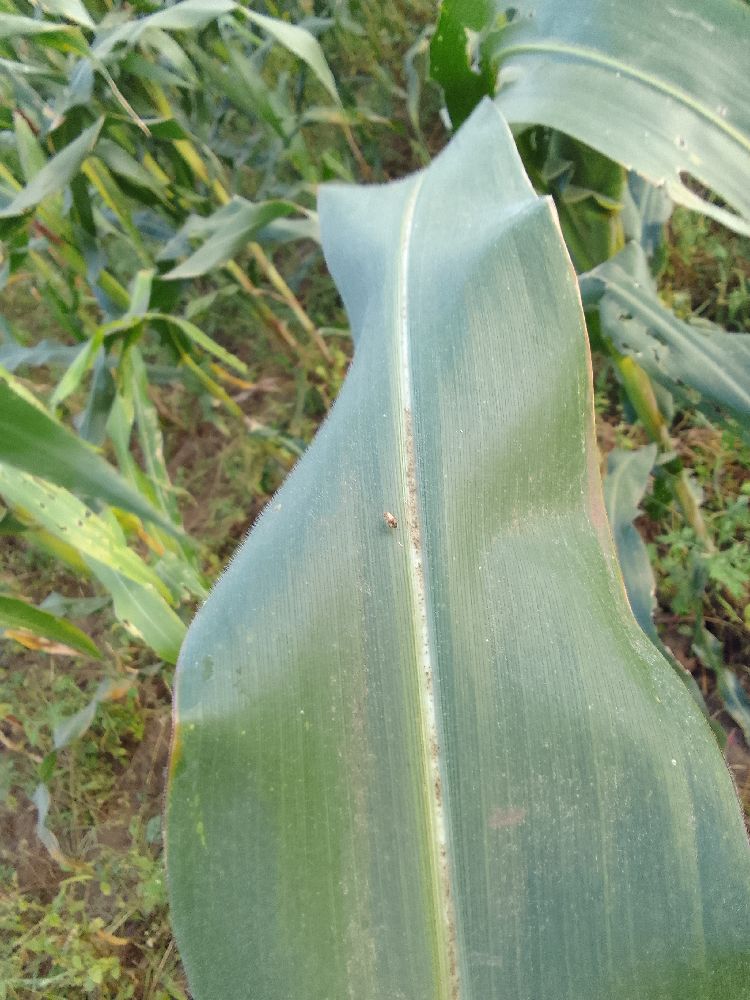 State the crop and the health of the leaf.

maize, healthy
